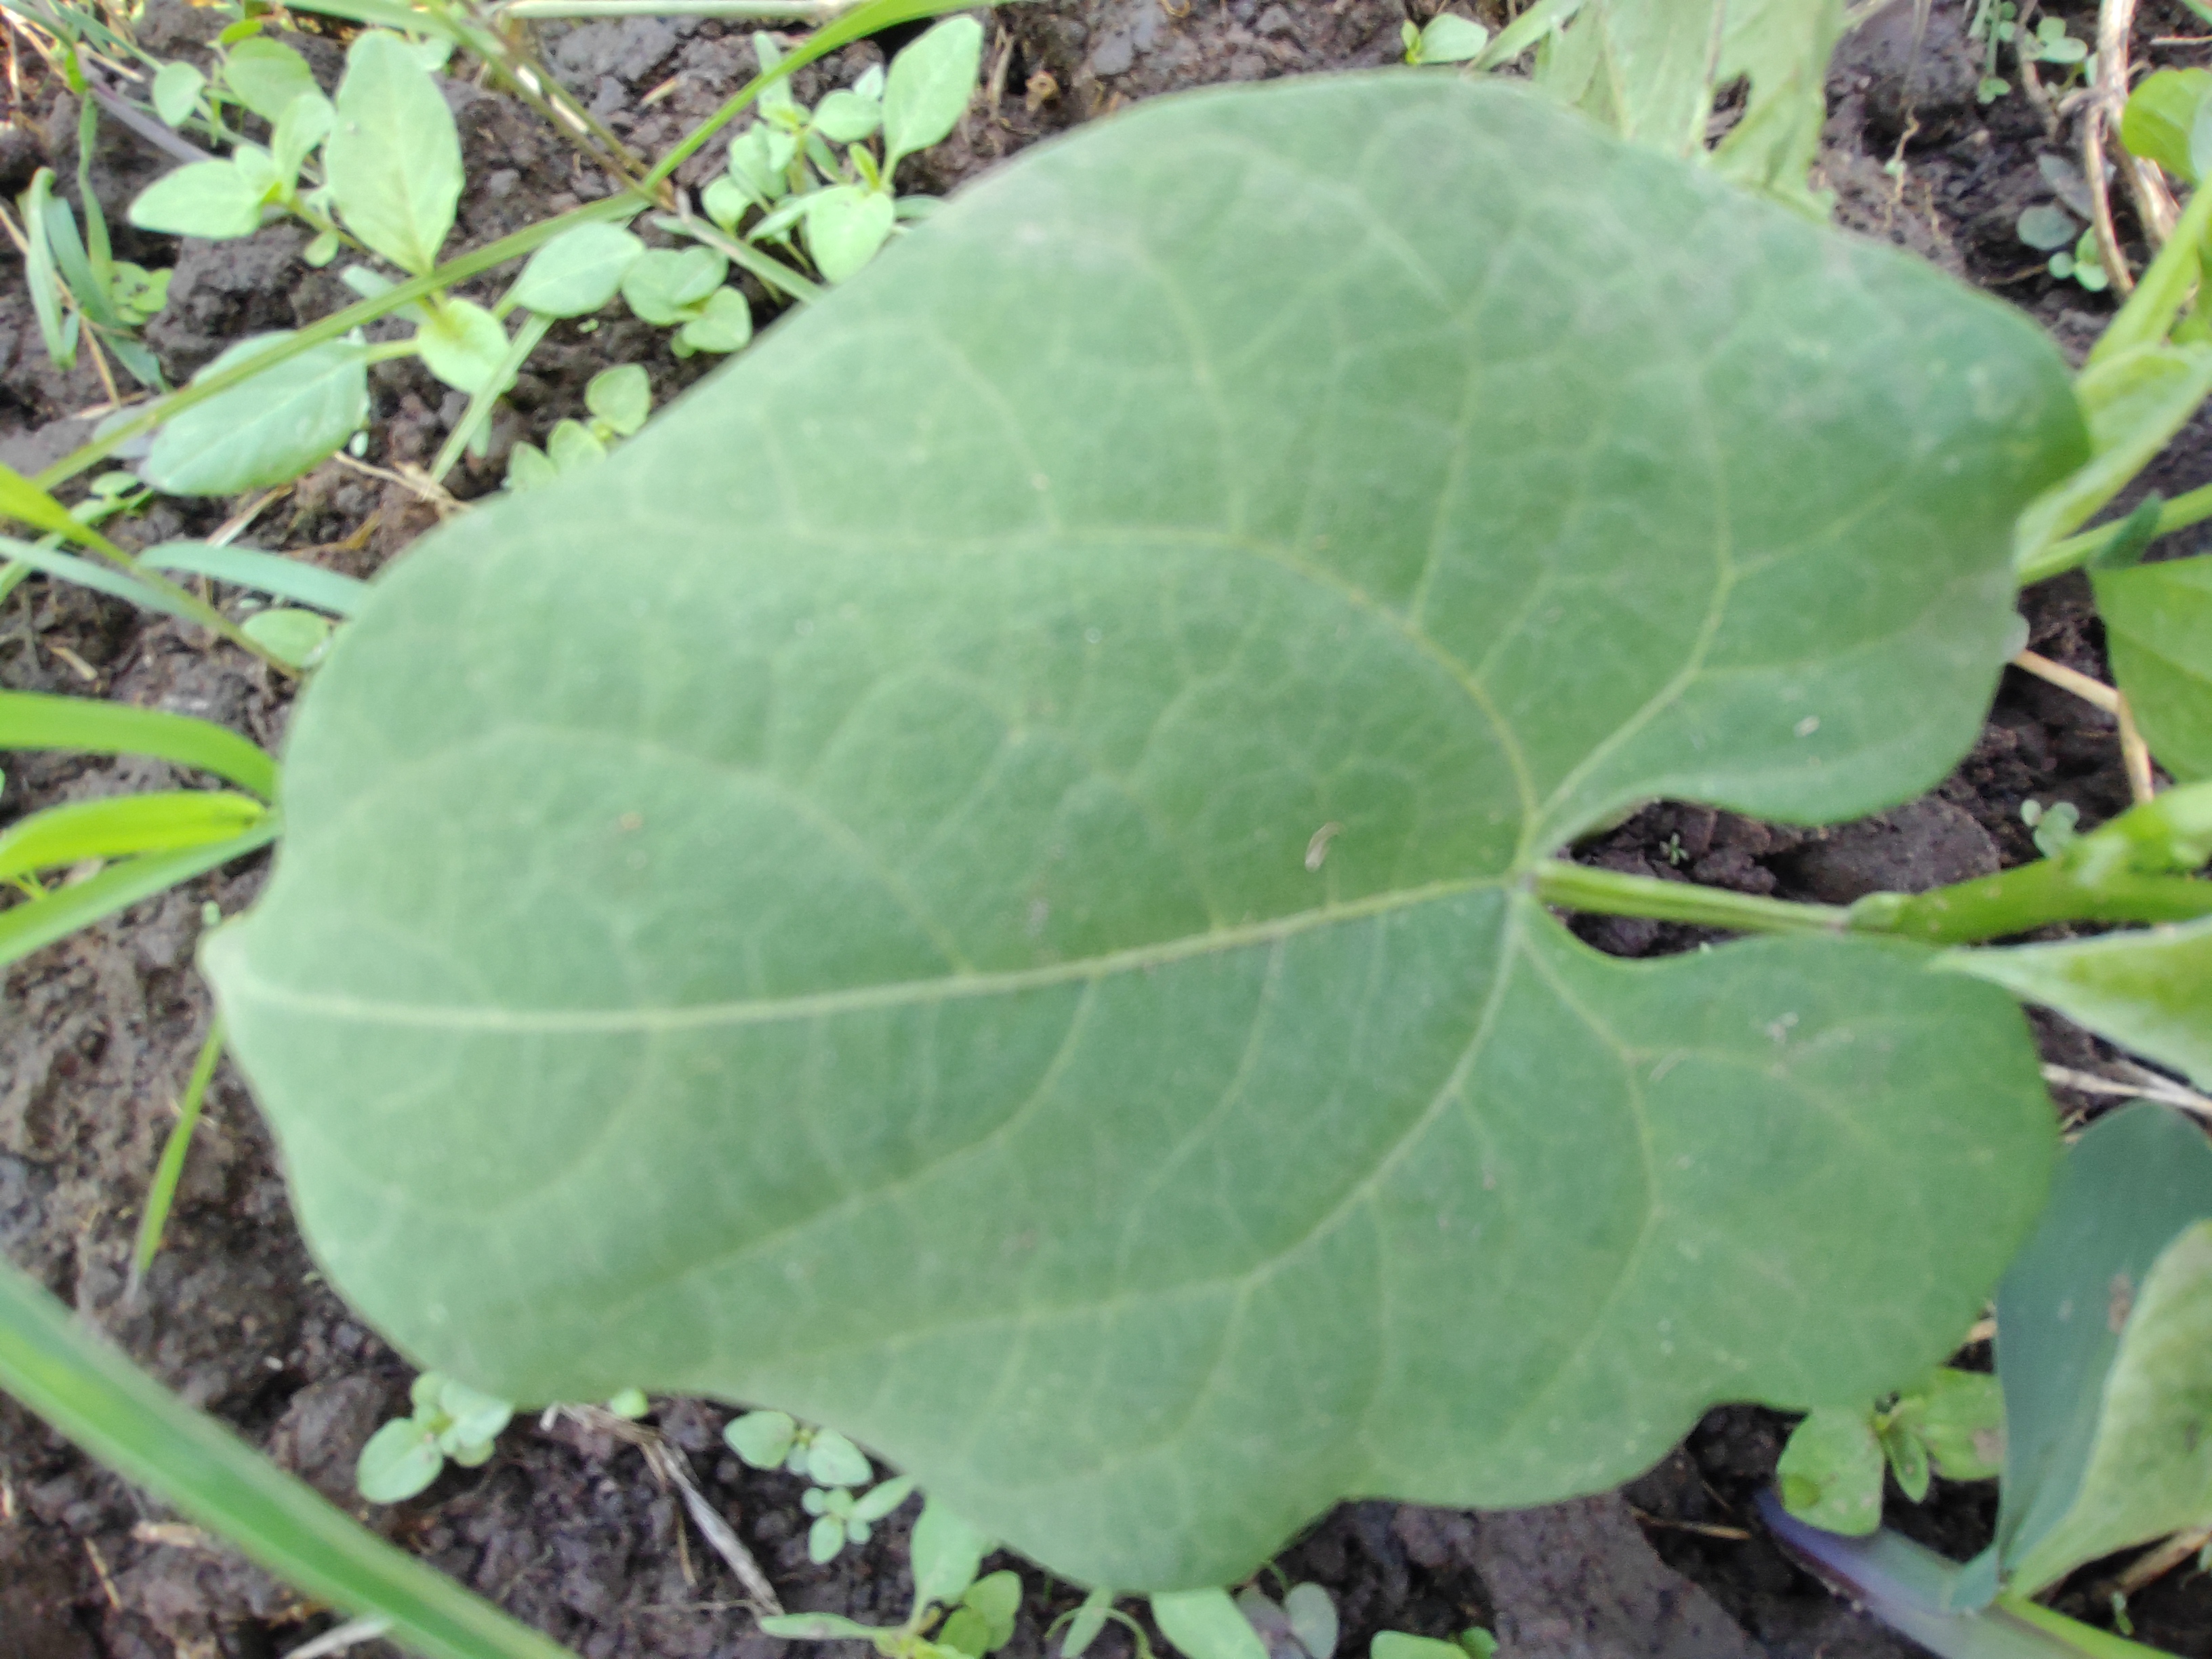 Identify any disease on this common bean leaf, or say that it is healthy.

healthy
